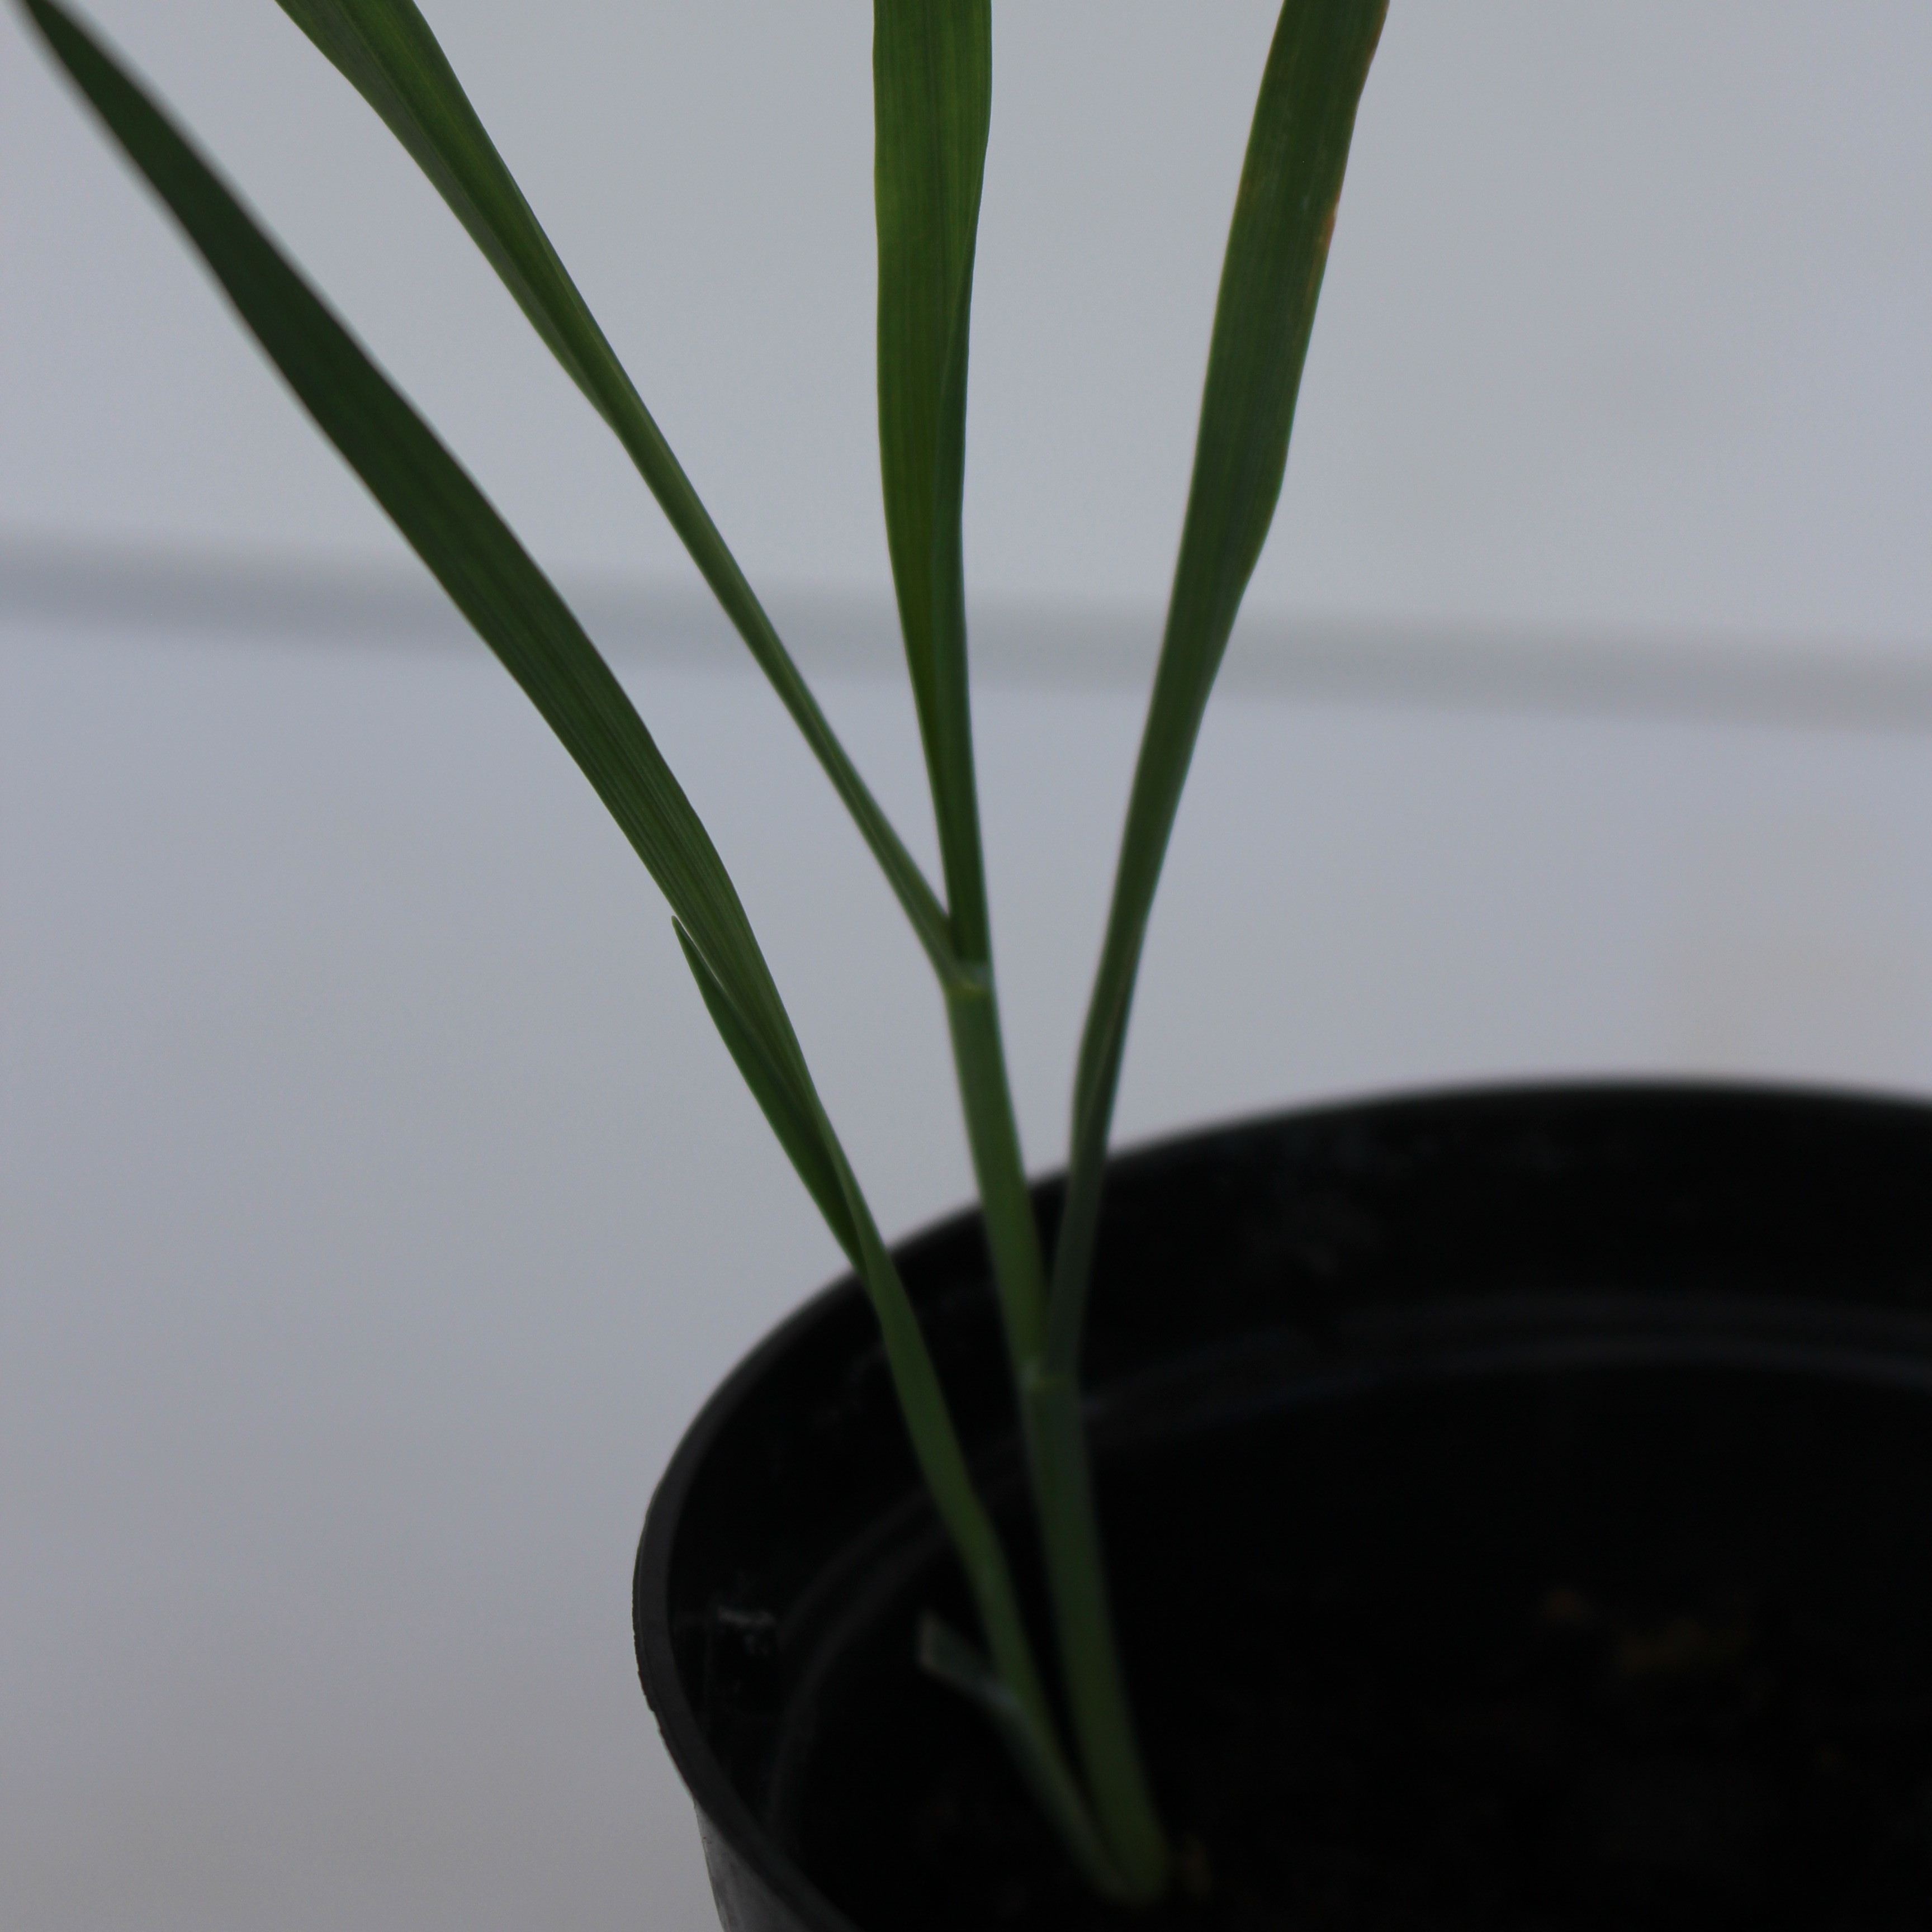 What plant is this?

Avena sterilis
